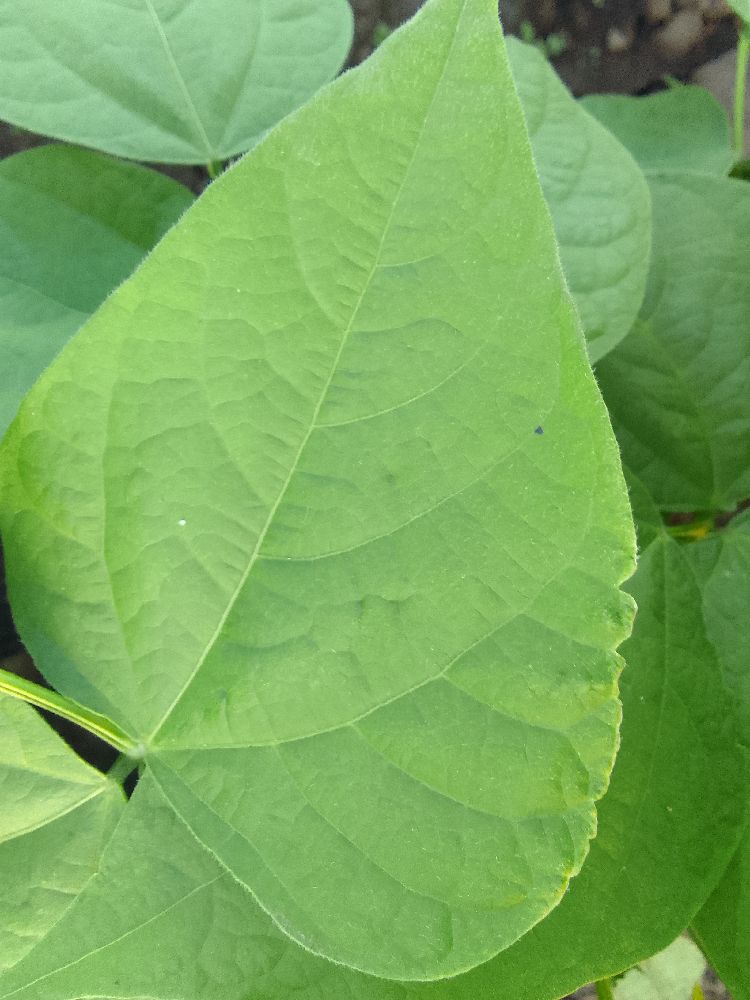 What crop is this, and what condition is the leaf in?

common bean, healthy
